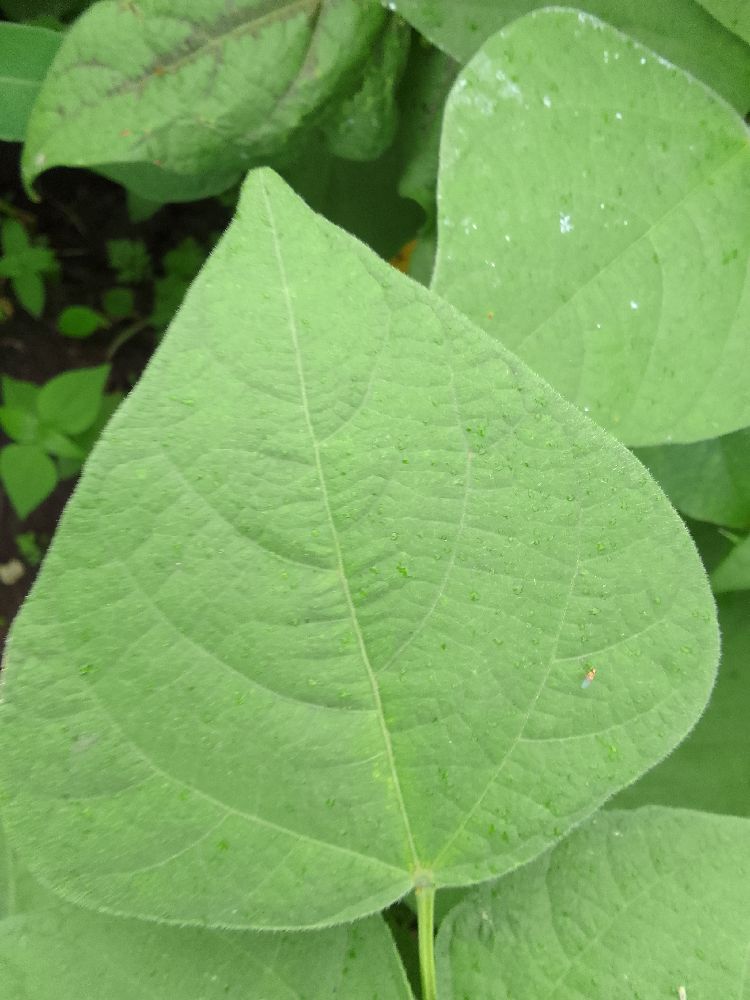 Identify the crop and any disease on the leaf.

common bean, healthy
